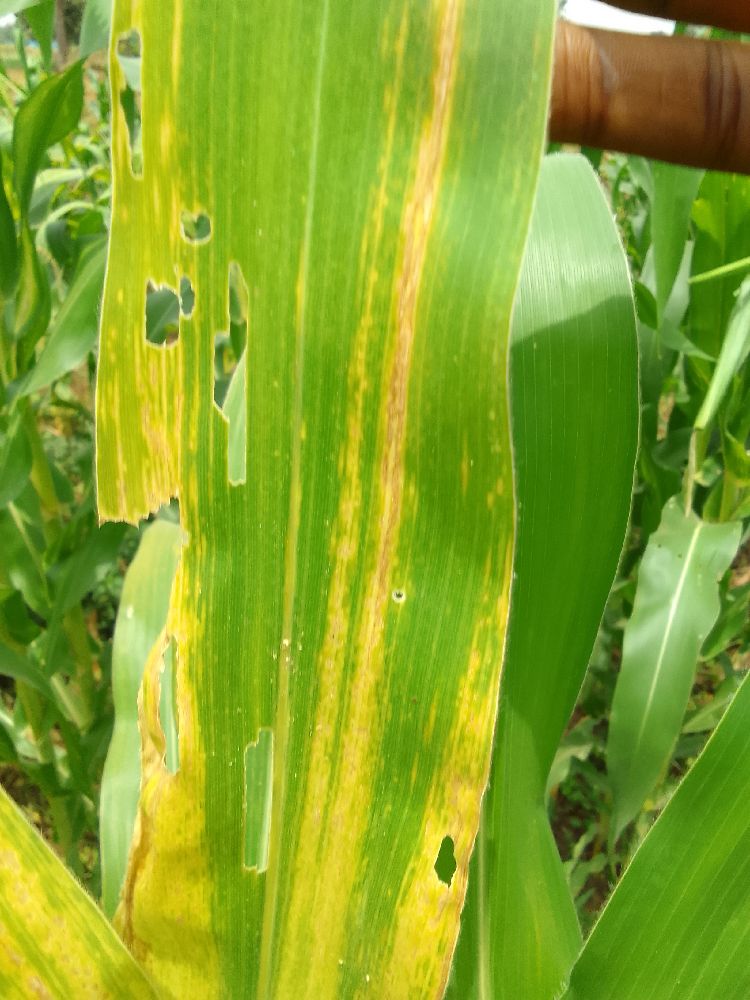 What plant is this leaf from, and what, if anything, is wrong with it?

maize, maize lethal necrosis
